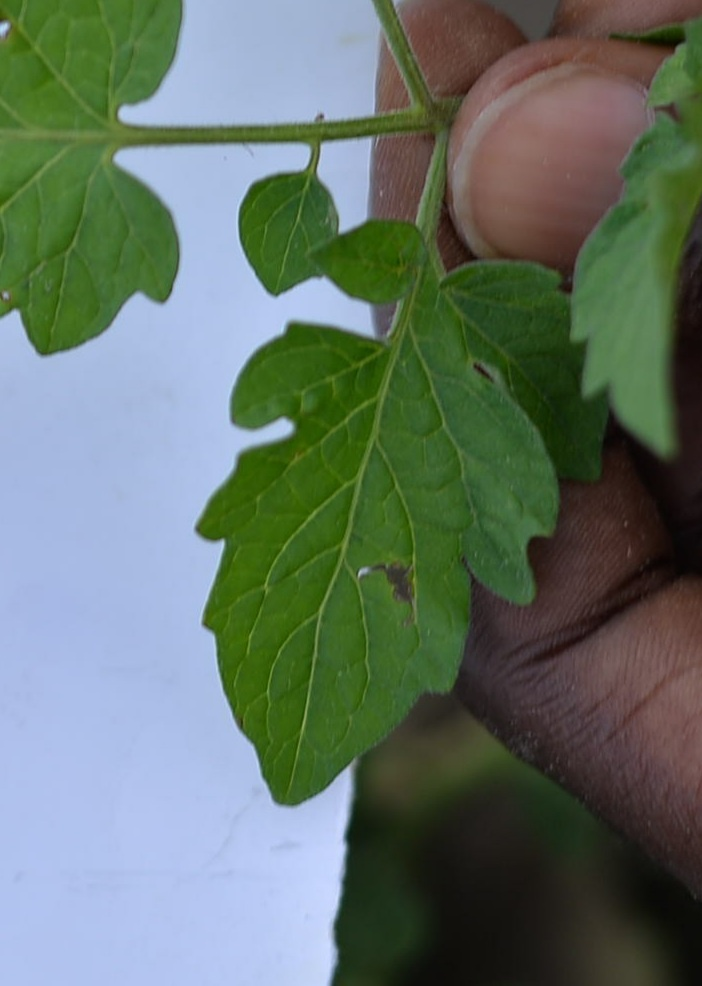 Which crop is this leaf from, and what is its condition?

tomato, infected
